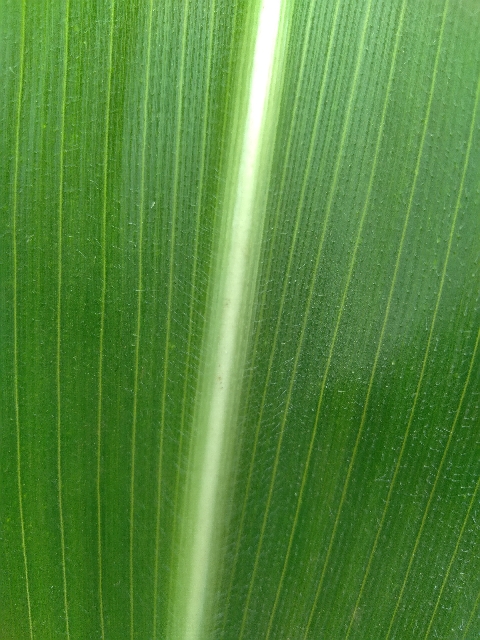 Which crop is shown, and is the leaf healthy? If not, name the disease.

maize, healthy
